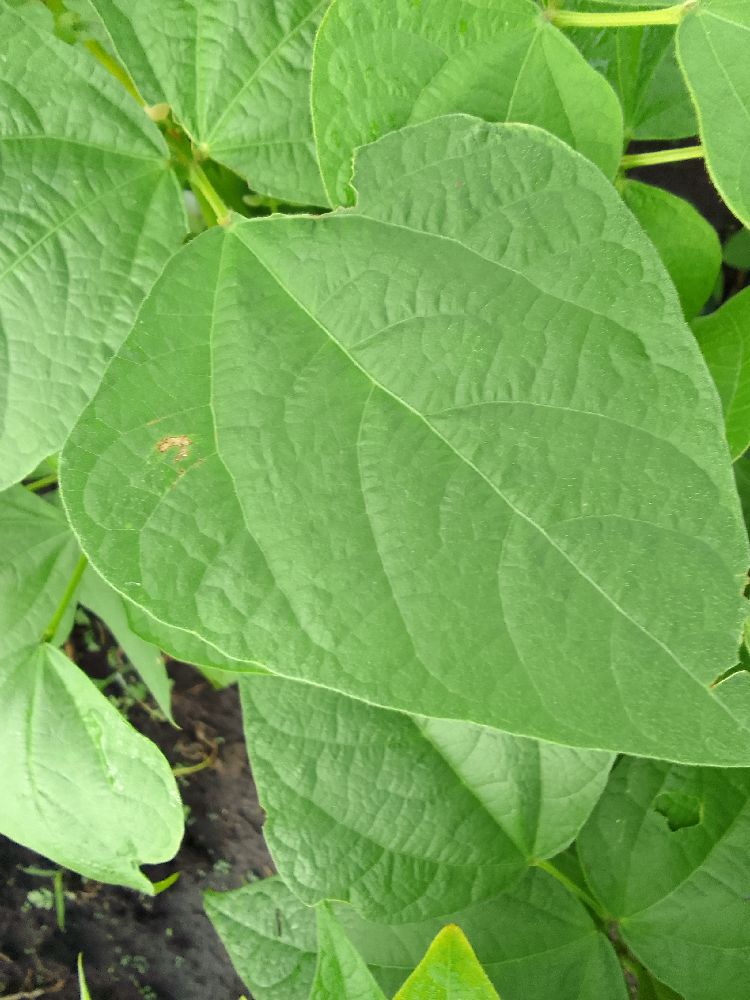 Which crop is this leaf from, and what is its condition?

common bean, healthy
